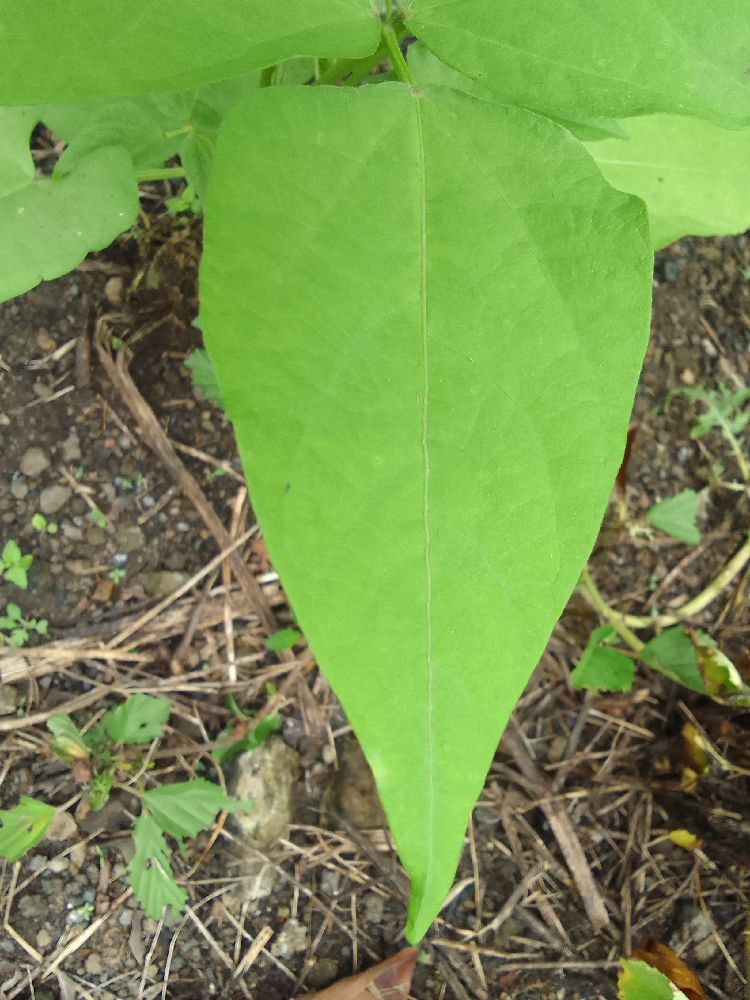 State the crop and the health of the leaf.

common bean, healthy
